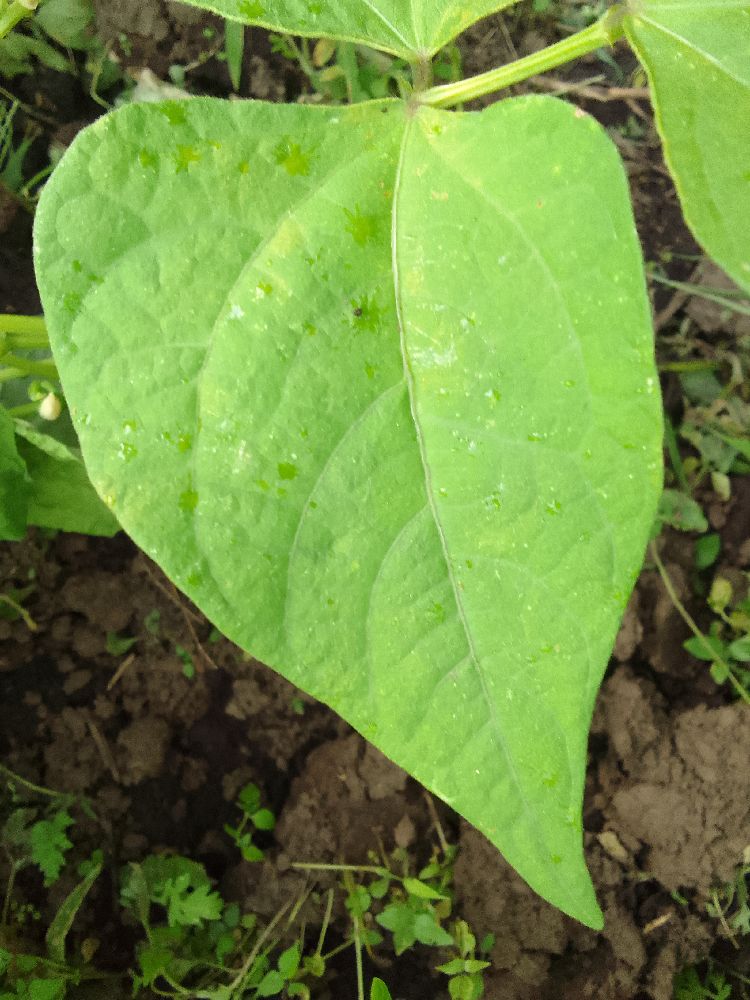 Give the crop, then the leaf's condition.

common bean, healthy
